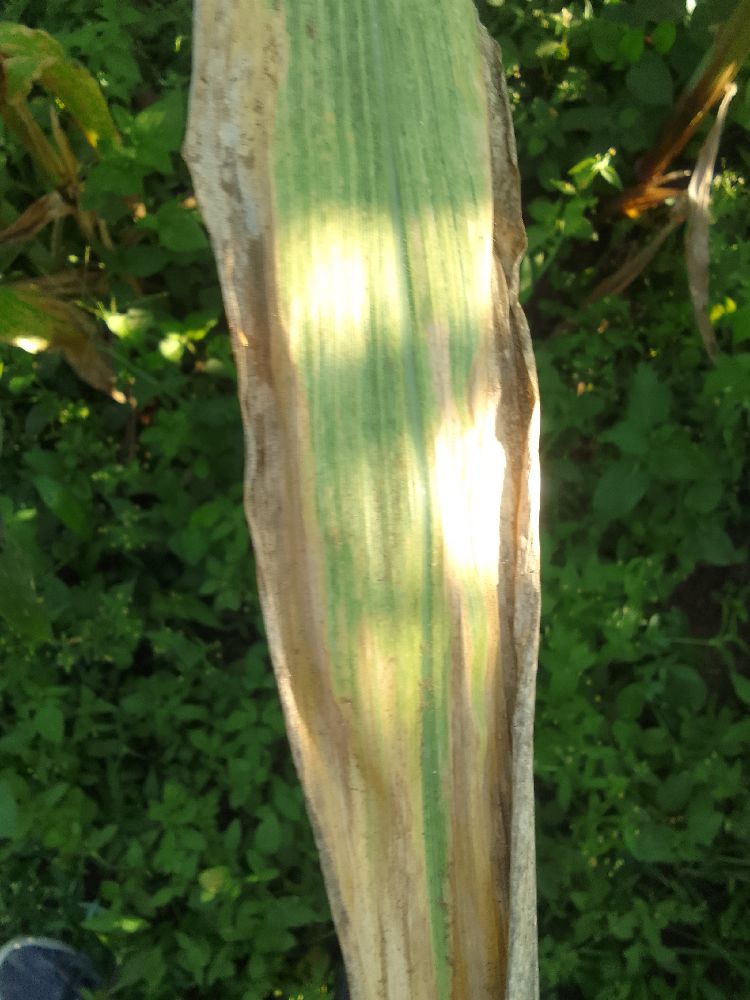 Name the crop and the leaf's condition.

maize, maize lethal necrosis
